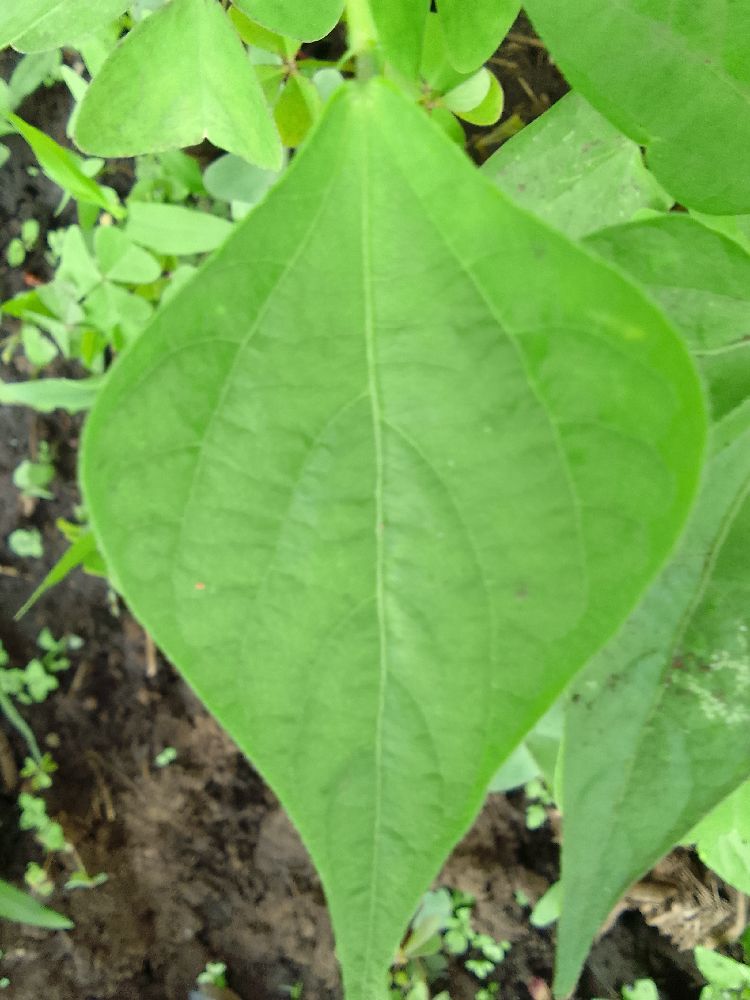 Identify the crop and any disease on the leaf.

common bean, healthy
